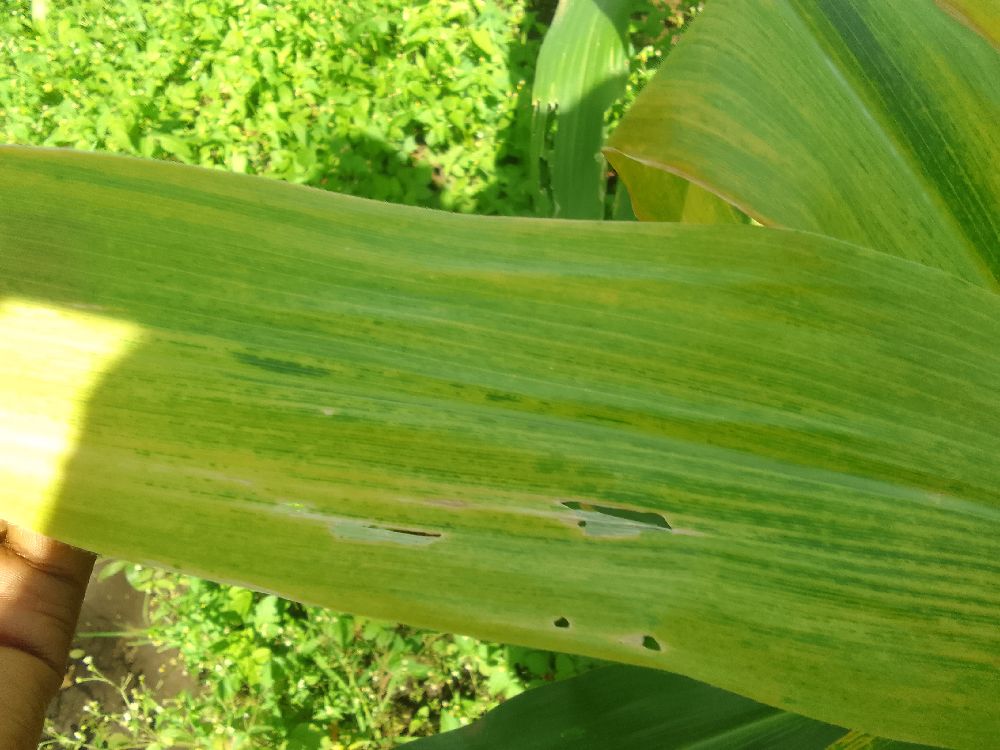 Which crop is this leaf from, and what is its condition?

maize, maize lethal necrosis
